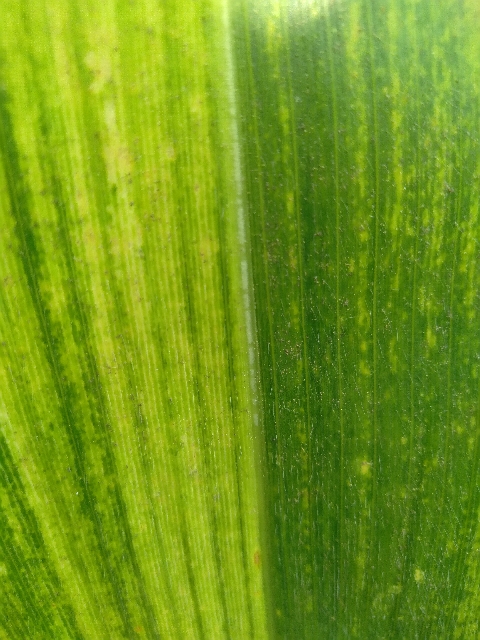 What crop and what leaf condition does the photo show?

maize, maize lethal necrosis
